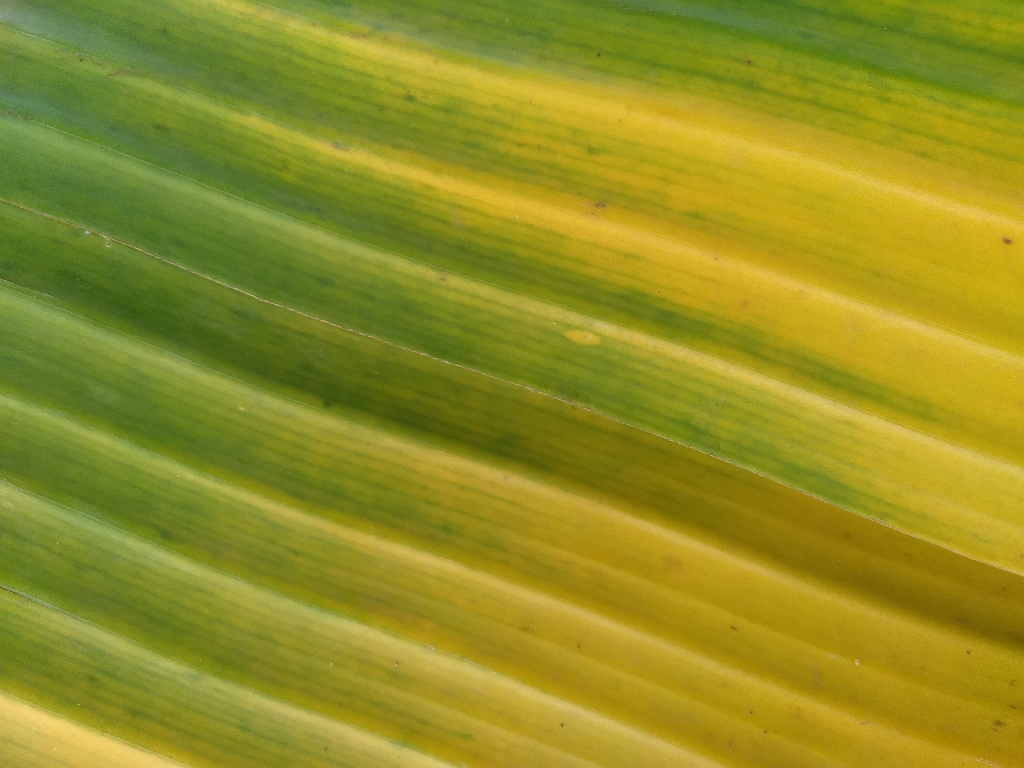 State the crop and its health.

banana, fusarium wilt race 1
